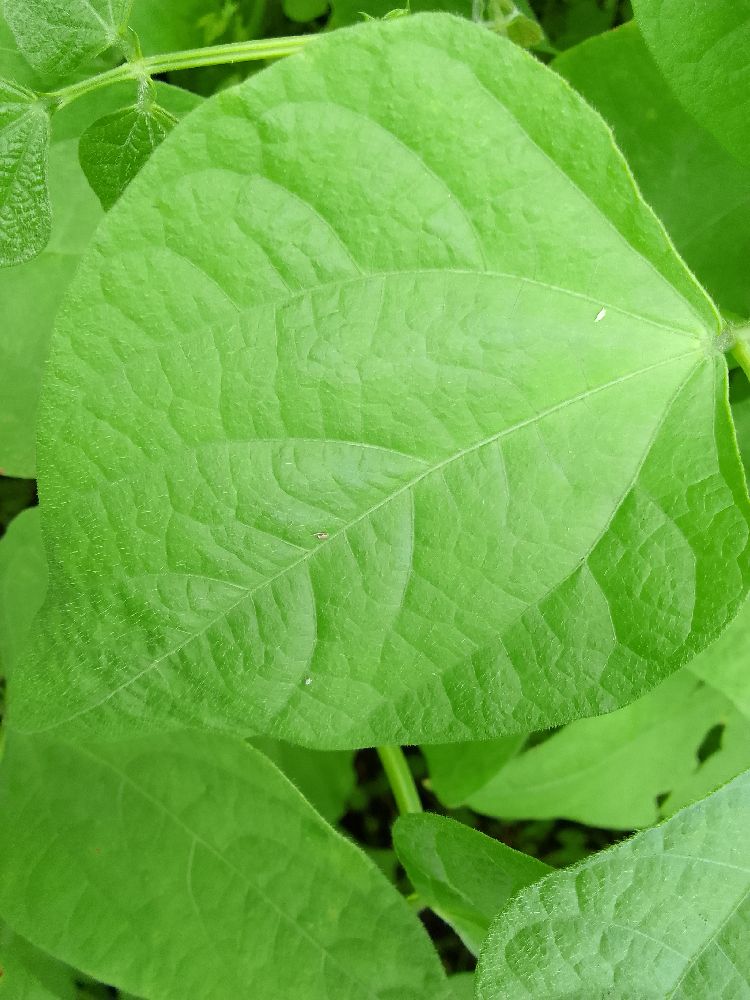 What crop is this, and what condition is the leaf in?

common bean, healthy
